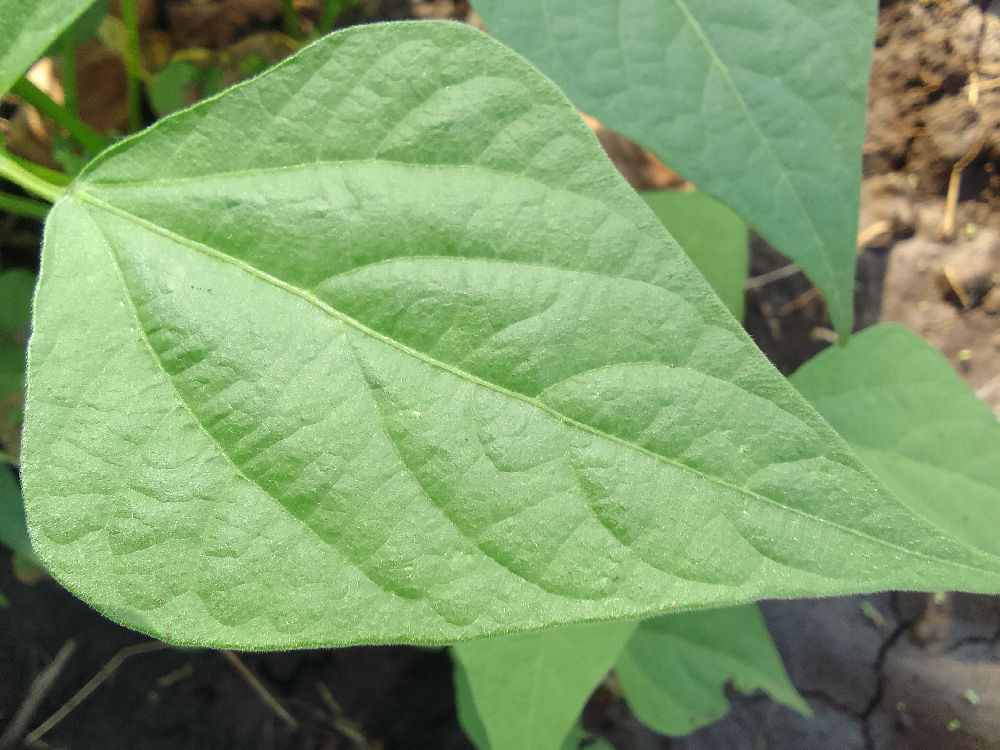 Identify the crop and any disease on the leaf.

common bean, healthy
